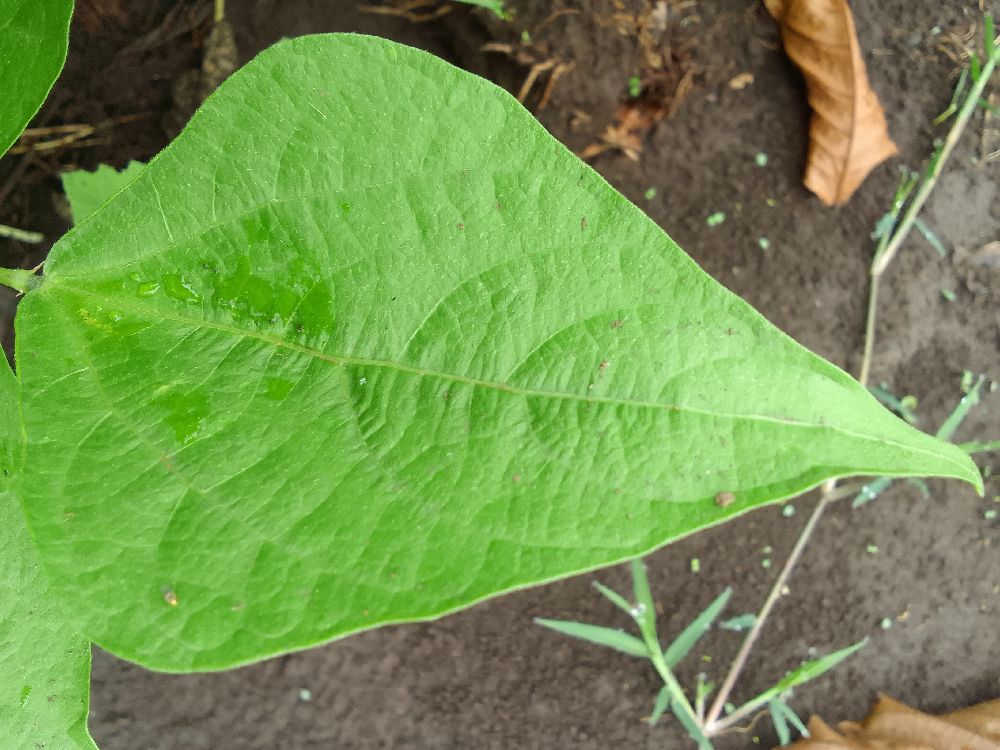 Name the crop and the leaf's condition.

common bean, healthy
